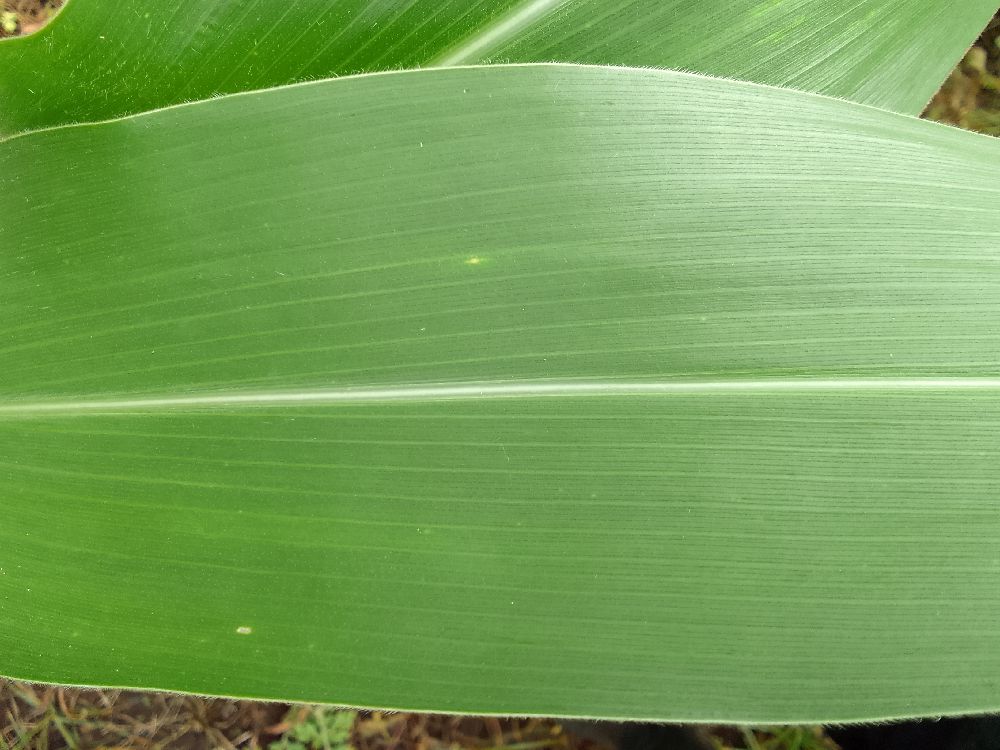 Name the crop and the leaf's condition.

maize, healthy
